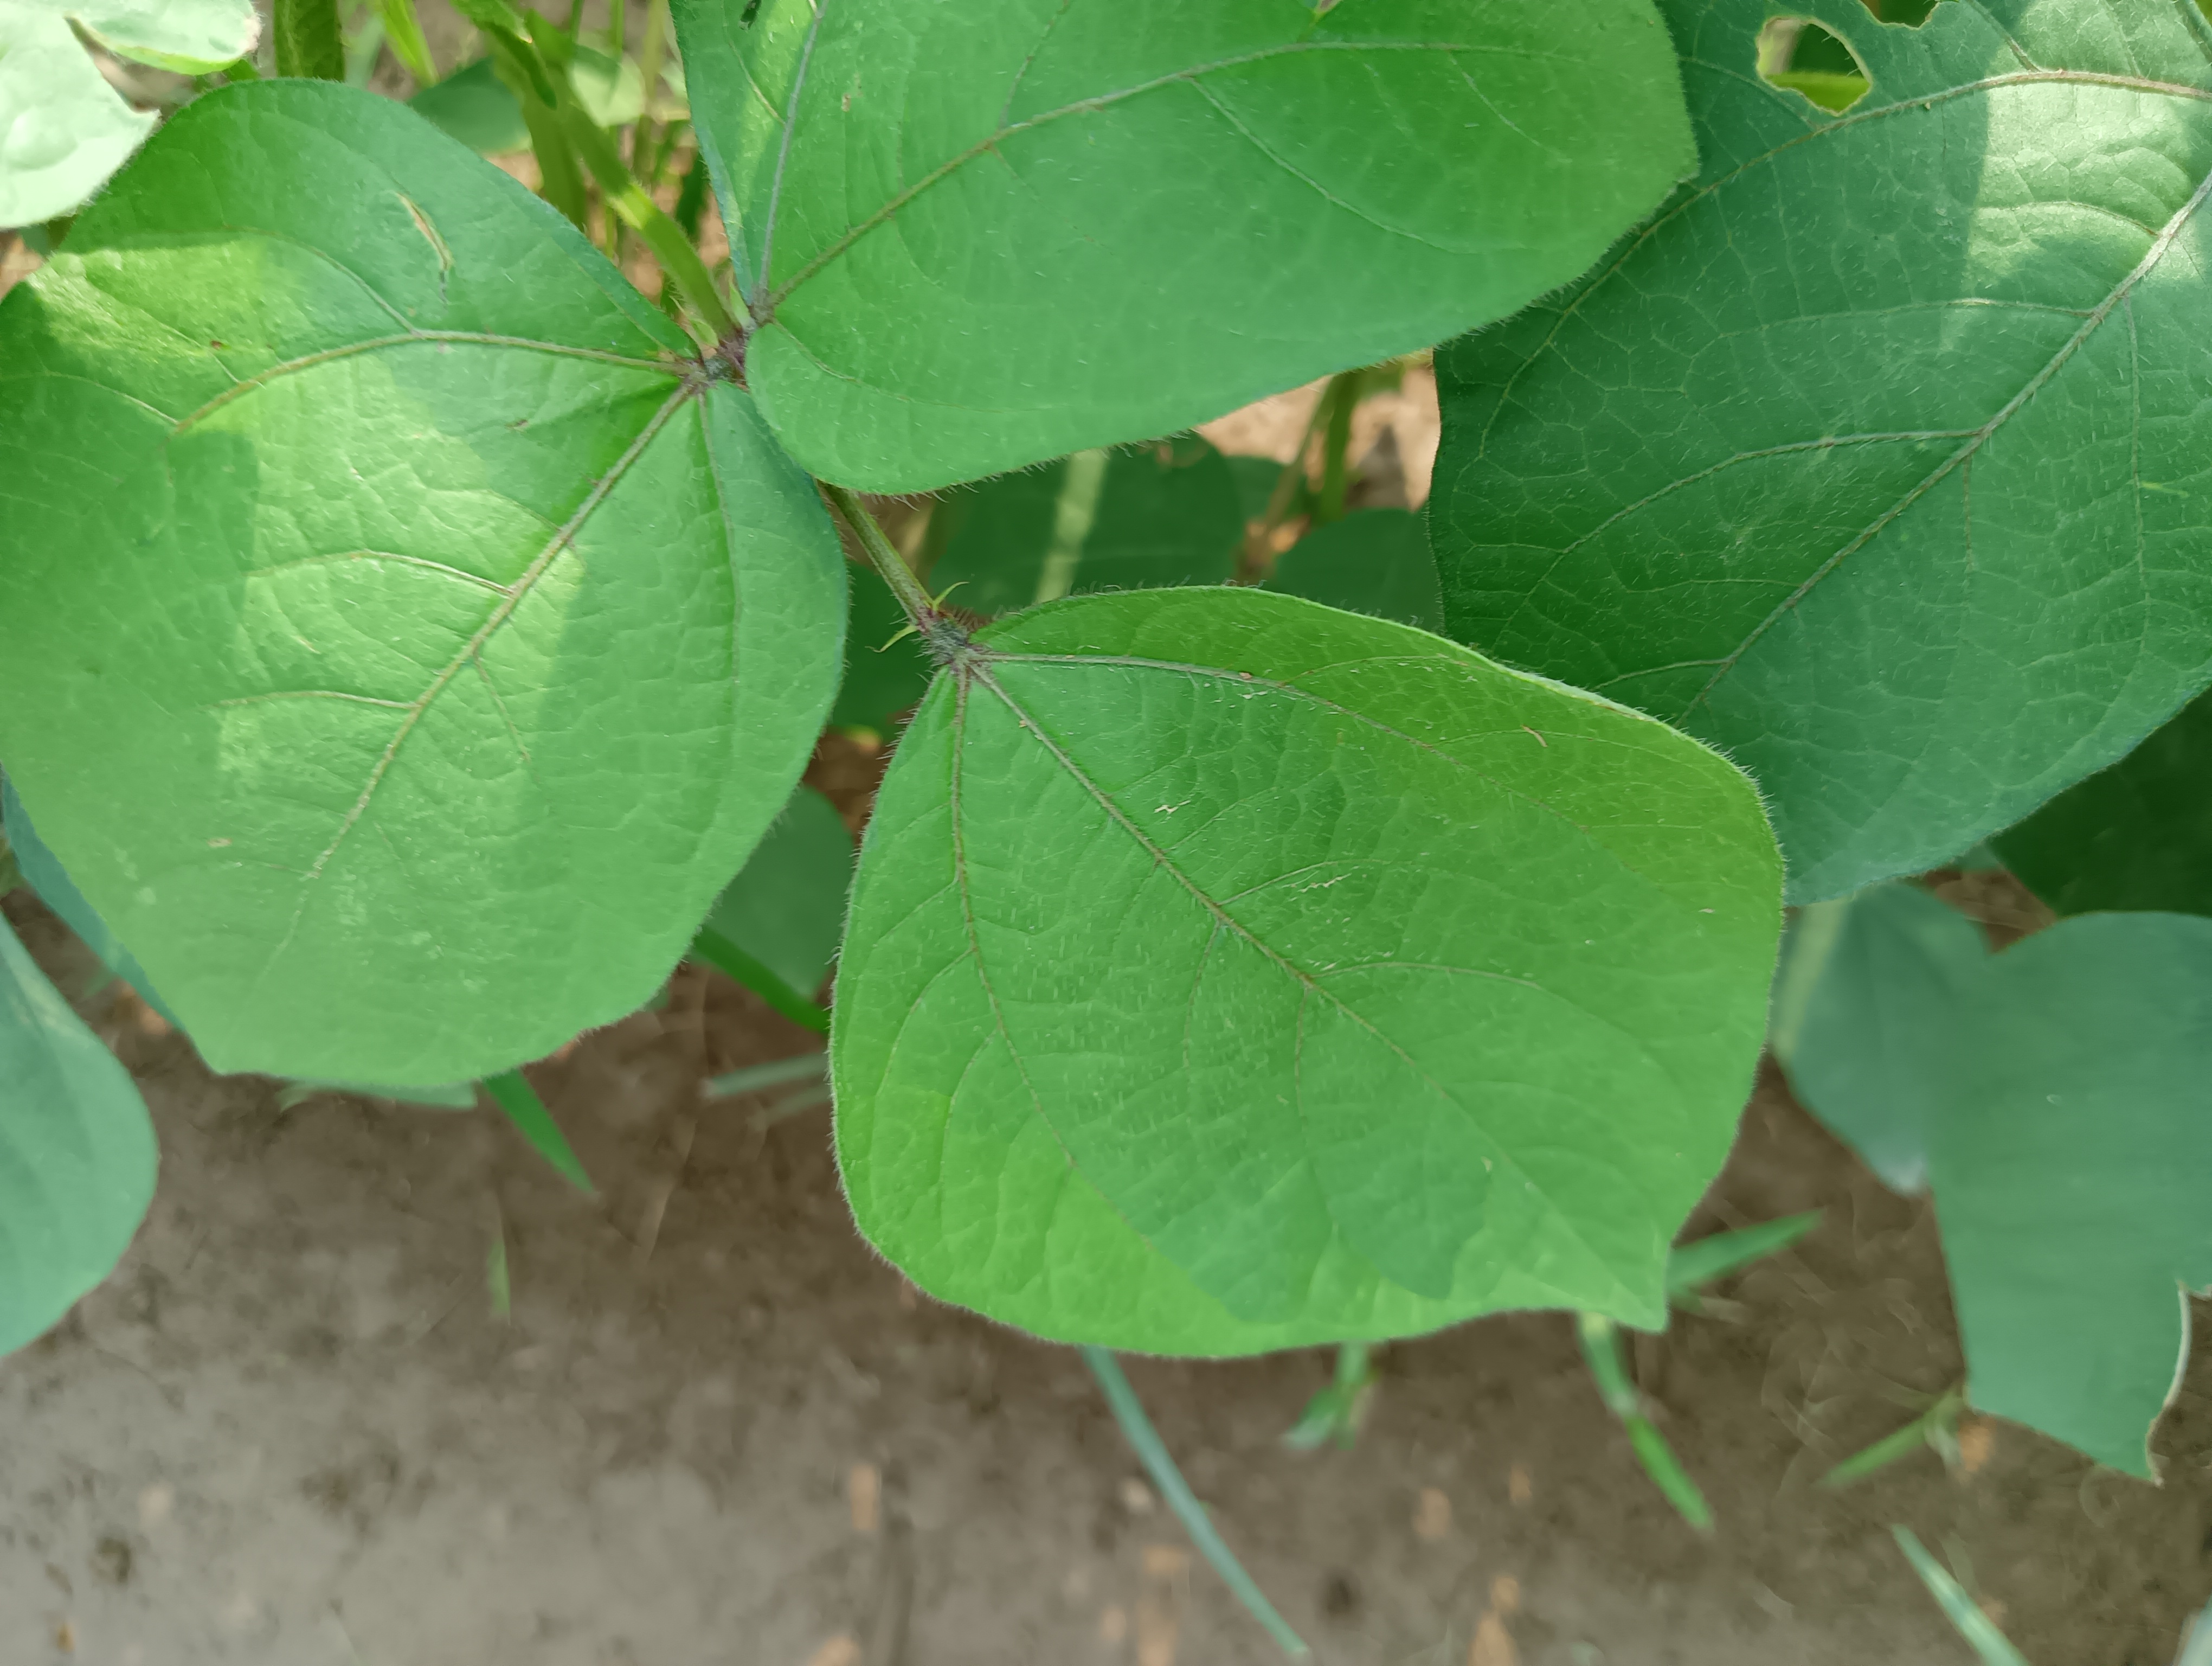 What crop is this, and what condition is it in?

mungbean, healthy
